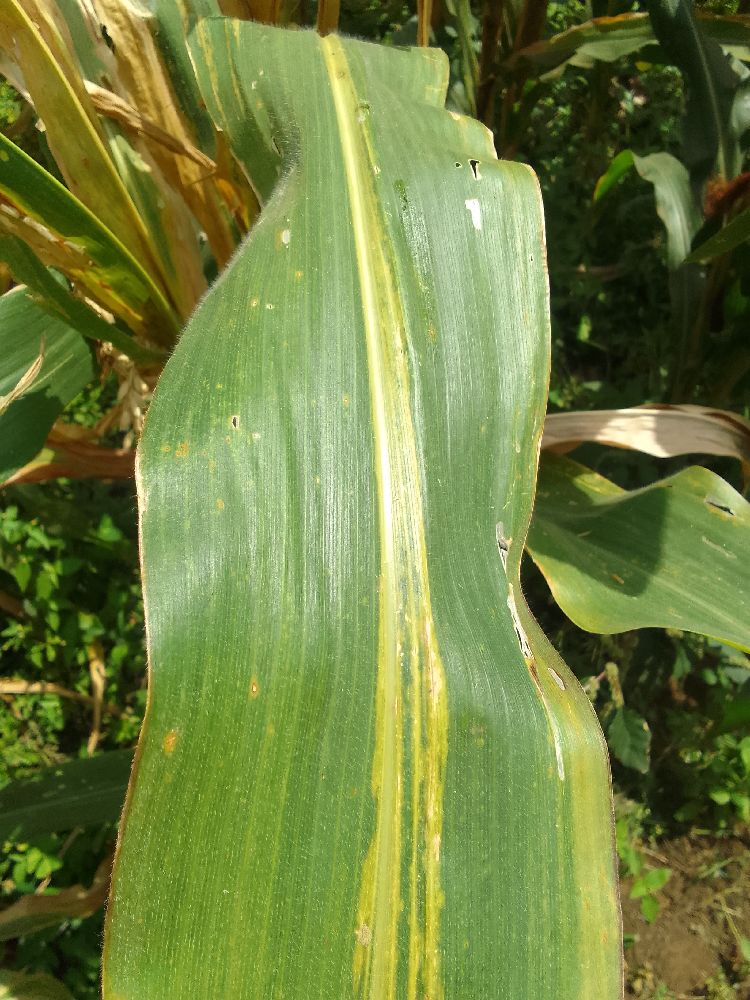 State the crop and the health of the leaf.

maize, maize lethal necrosis
